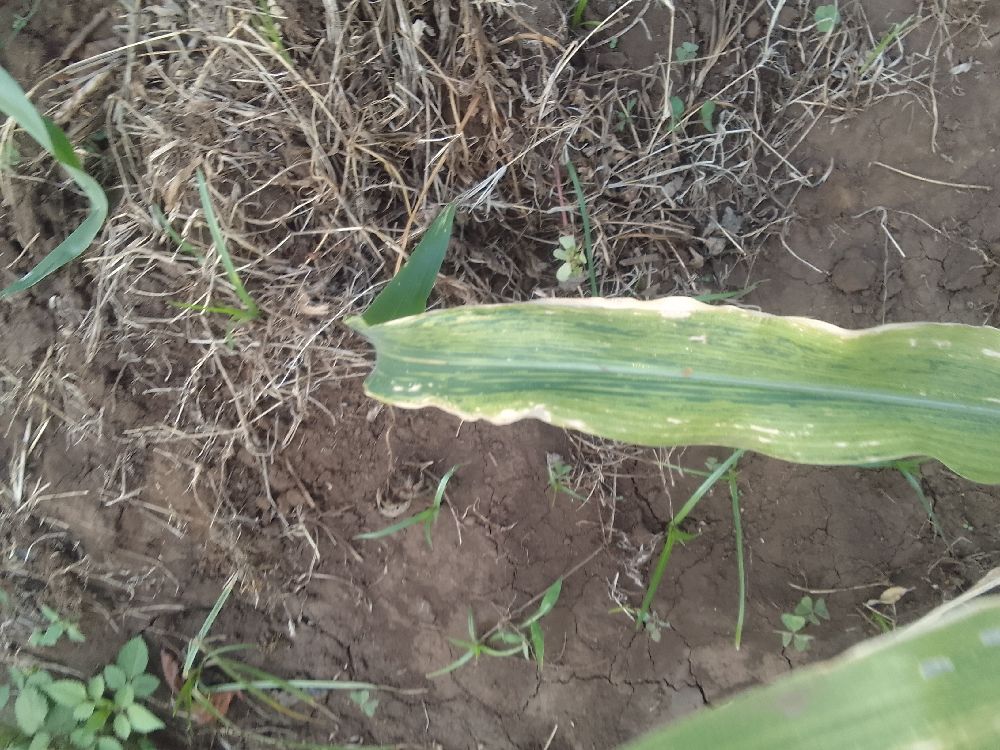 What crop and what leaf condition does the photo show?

maize, maize lethal necrosis
